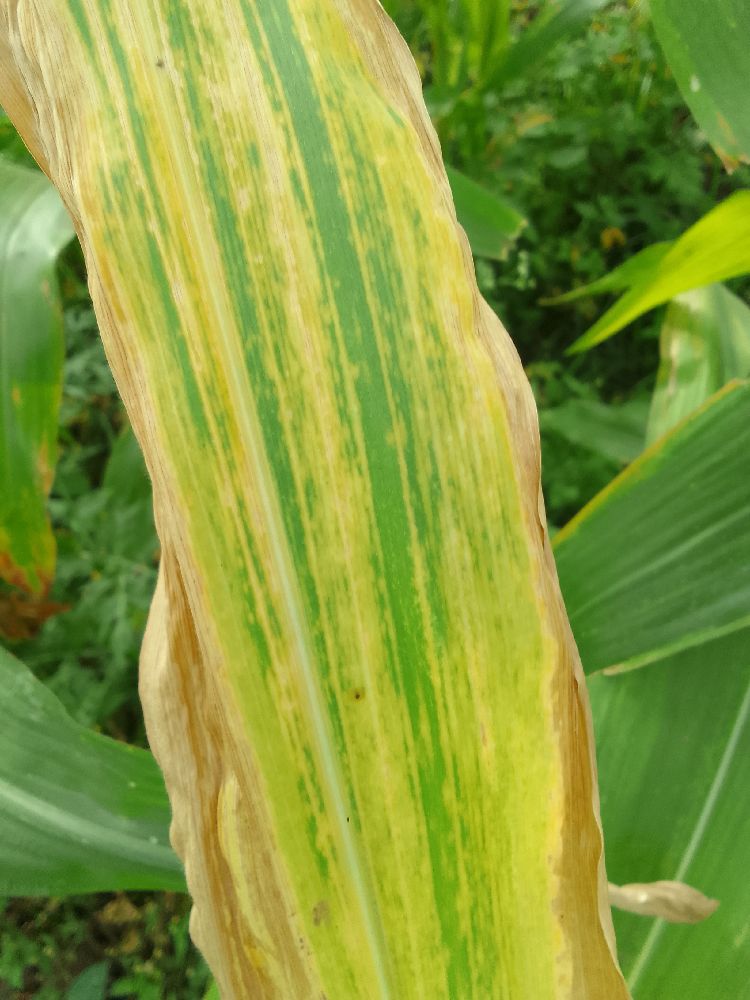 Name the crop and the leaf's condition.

maize, maize lethal necrosis
